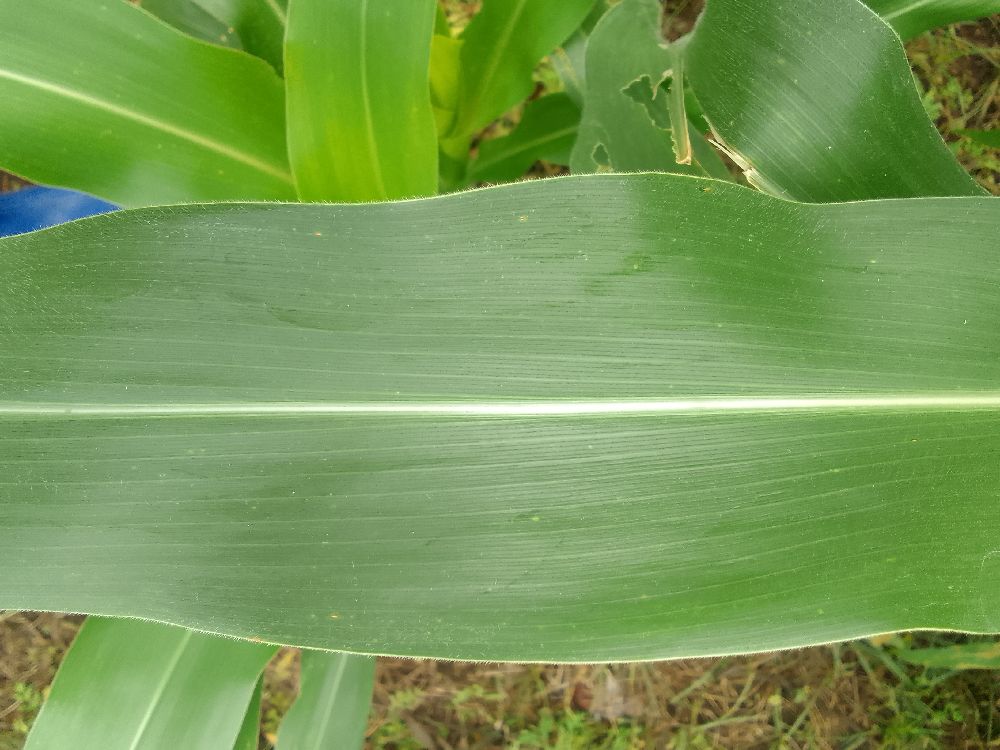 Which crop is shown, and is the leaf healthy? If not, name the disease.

maize, healthy
